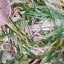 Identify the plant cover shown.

grass
